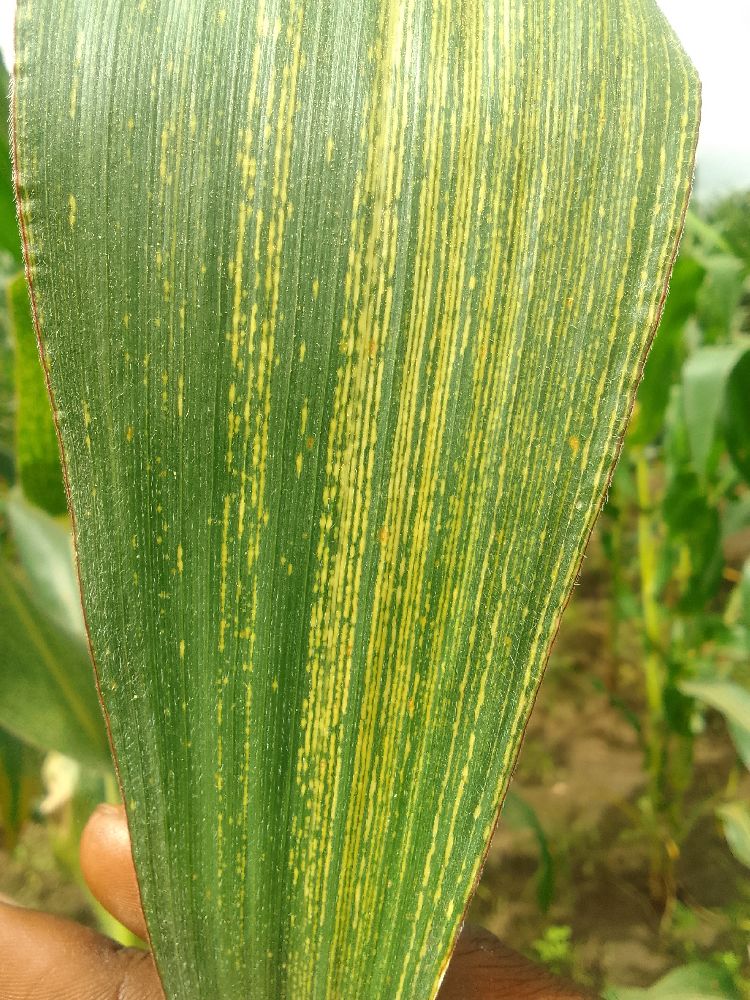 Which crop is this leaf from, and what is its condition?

maize, maize streak virus
